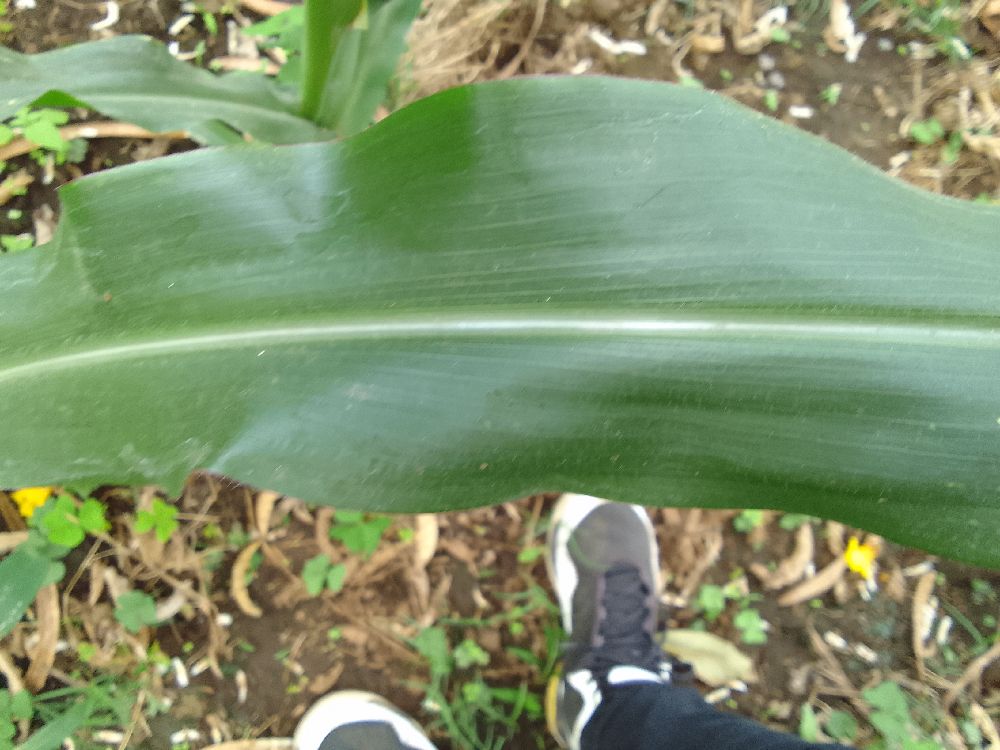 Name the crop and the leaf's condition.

maize, healthy
